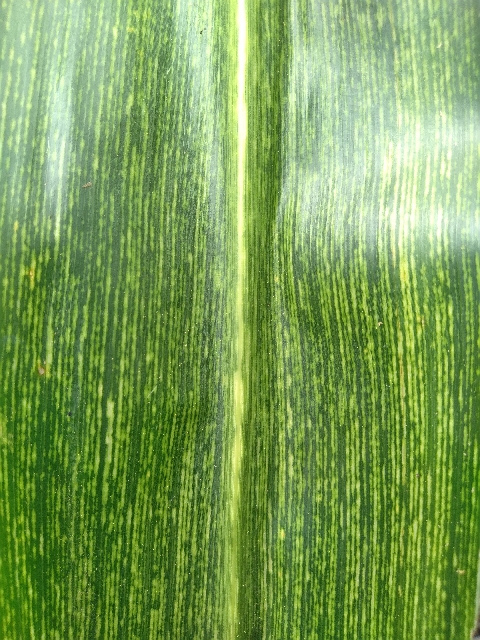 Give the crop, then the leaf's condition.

maize, maize streak virus
